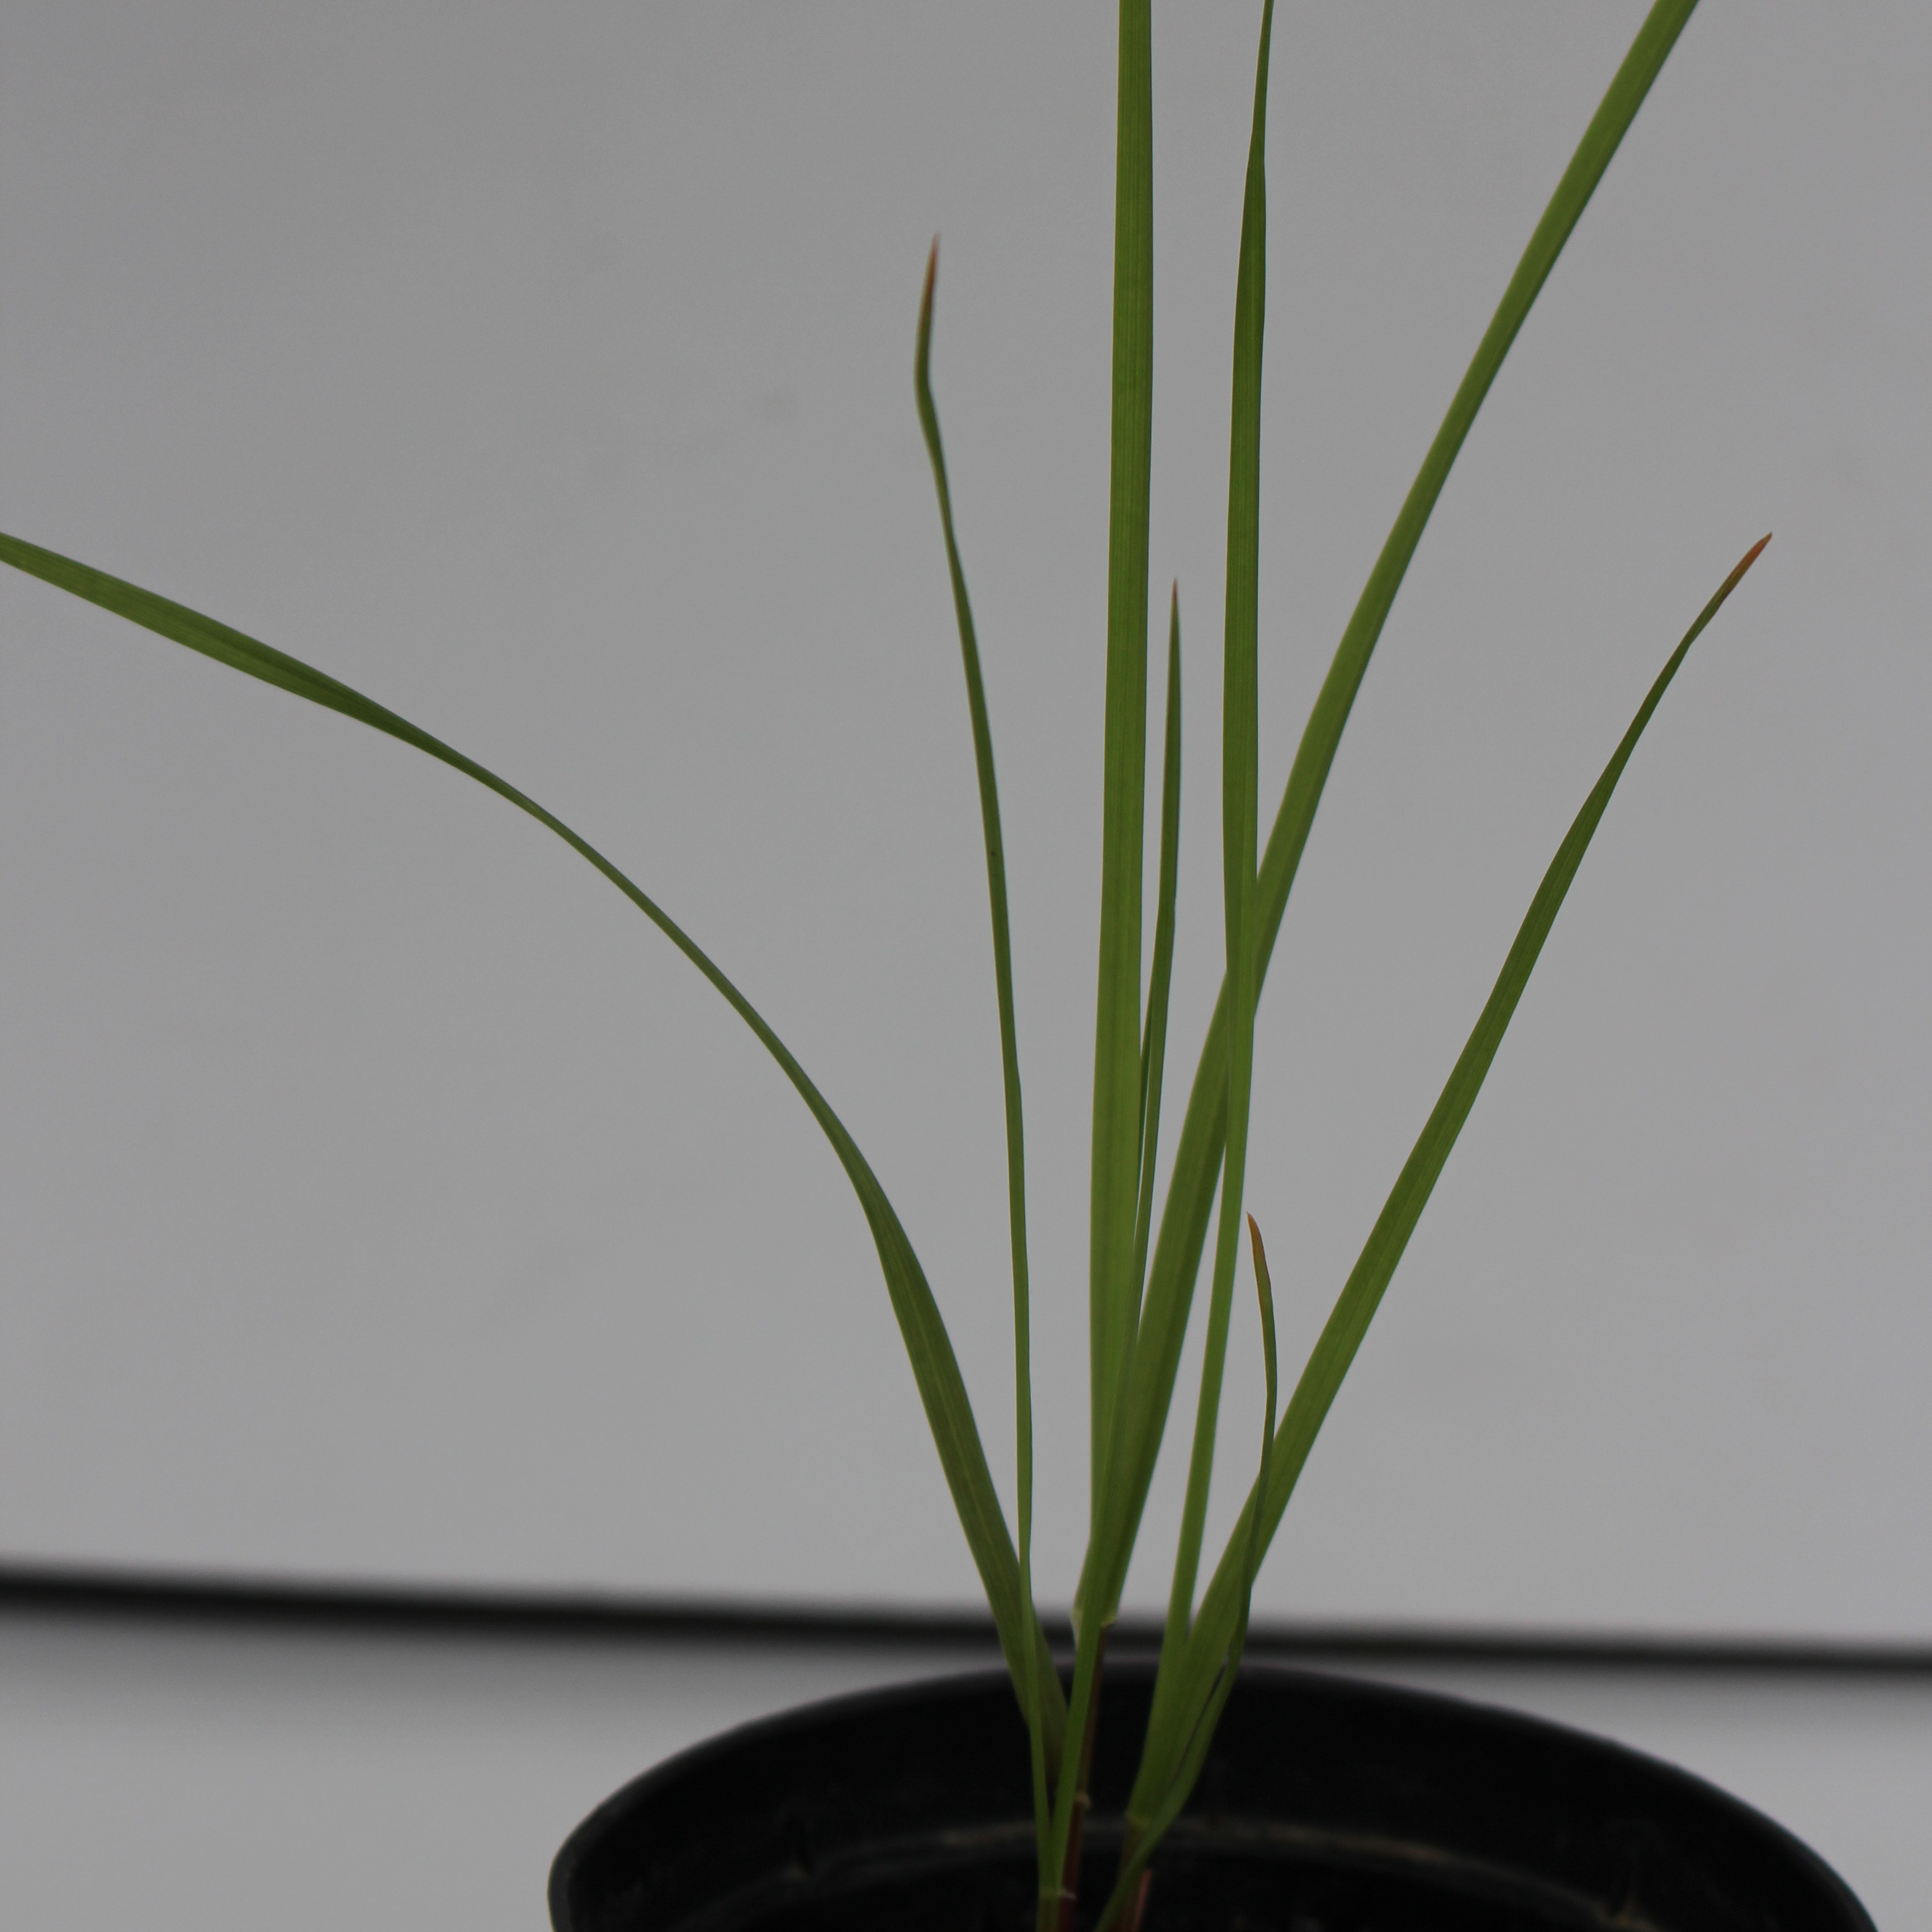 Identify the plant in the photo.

Lolium multiflorum
